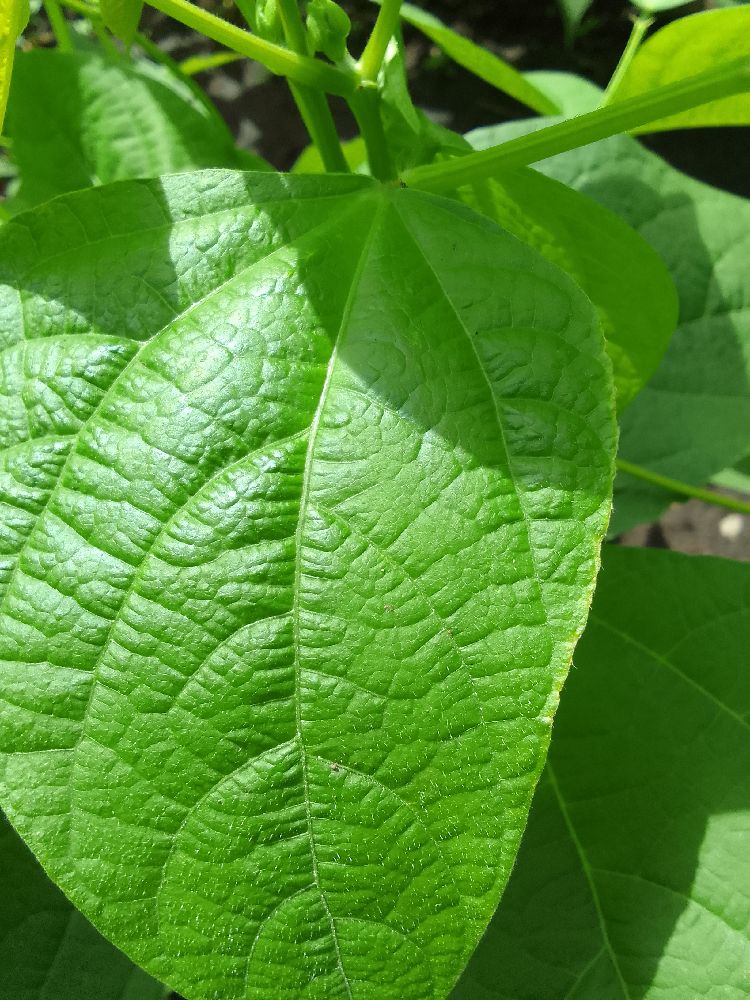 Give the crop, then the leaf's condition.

common bean, healthy
